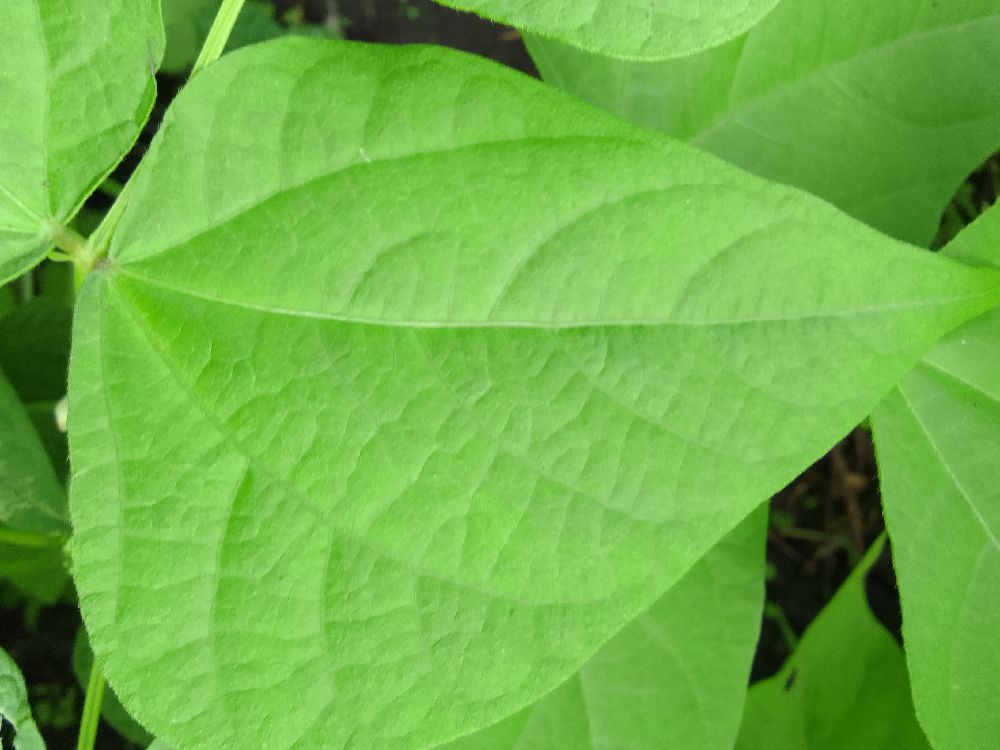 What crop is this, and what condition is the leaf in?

common bean, healthy
